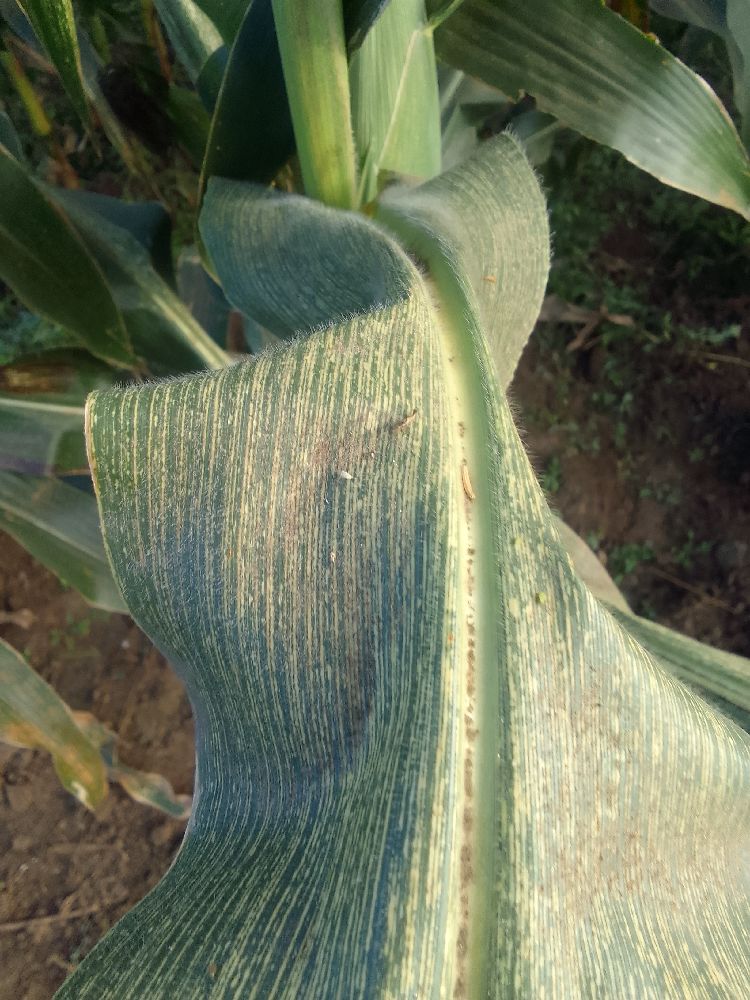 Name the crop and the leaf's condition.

maize, maize streak virus
